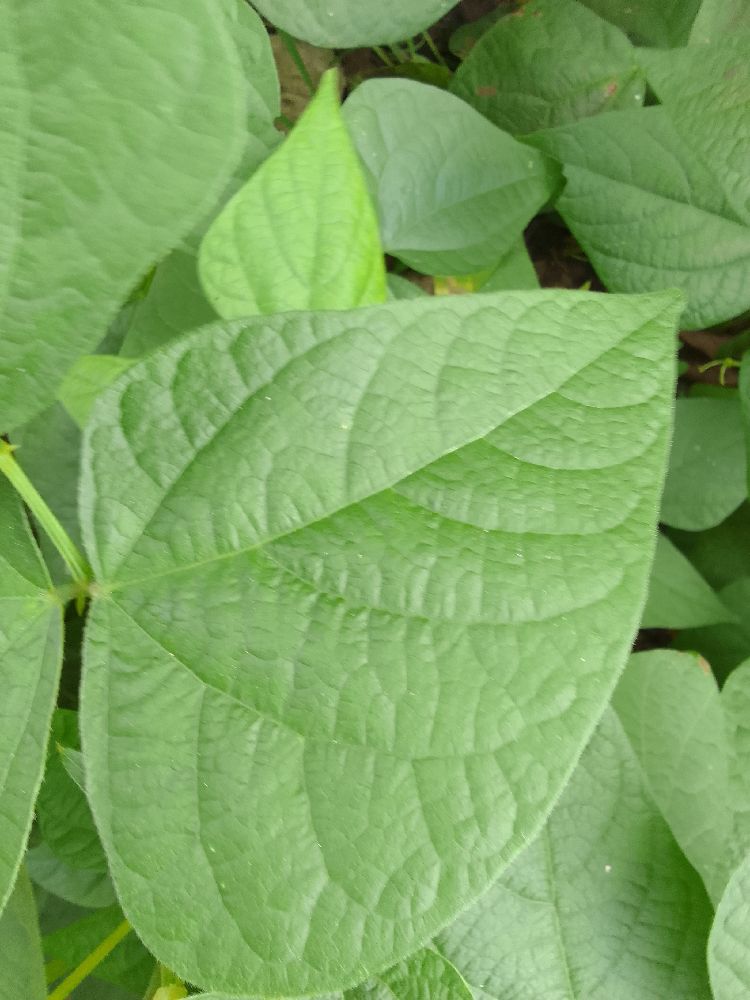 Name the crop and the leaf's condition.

common bean, healthy
